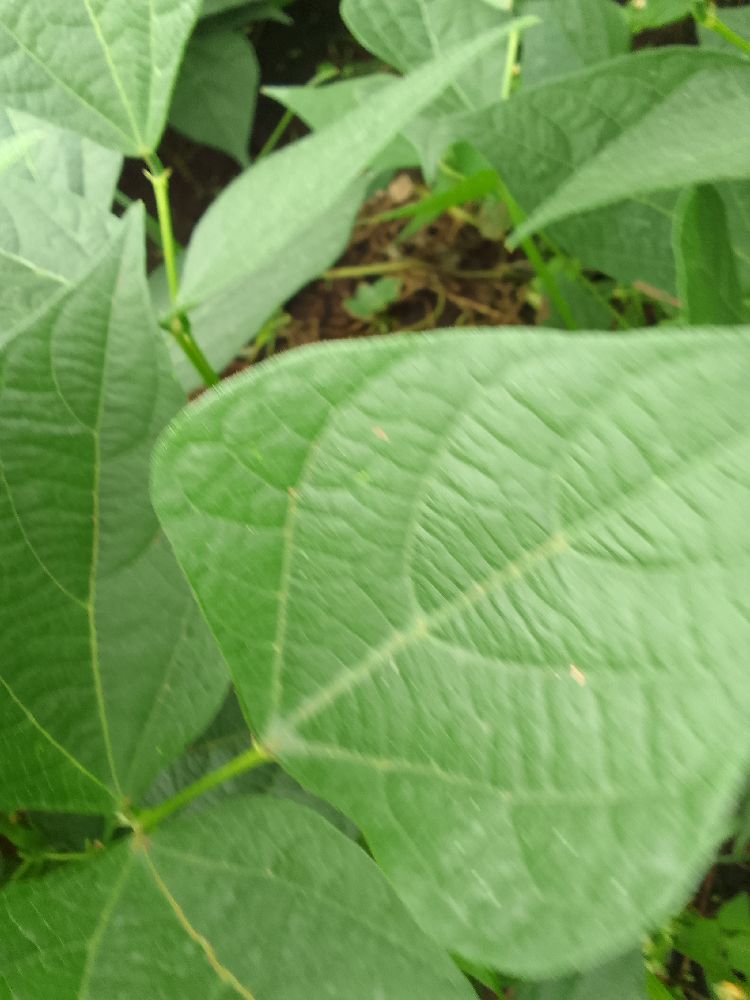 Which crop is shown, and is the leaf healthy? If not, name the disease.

common bean, healthy
